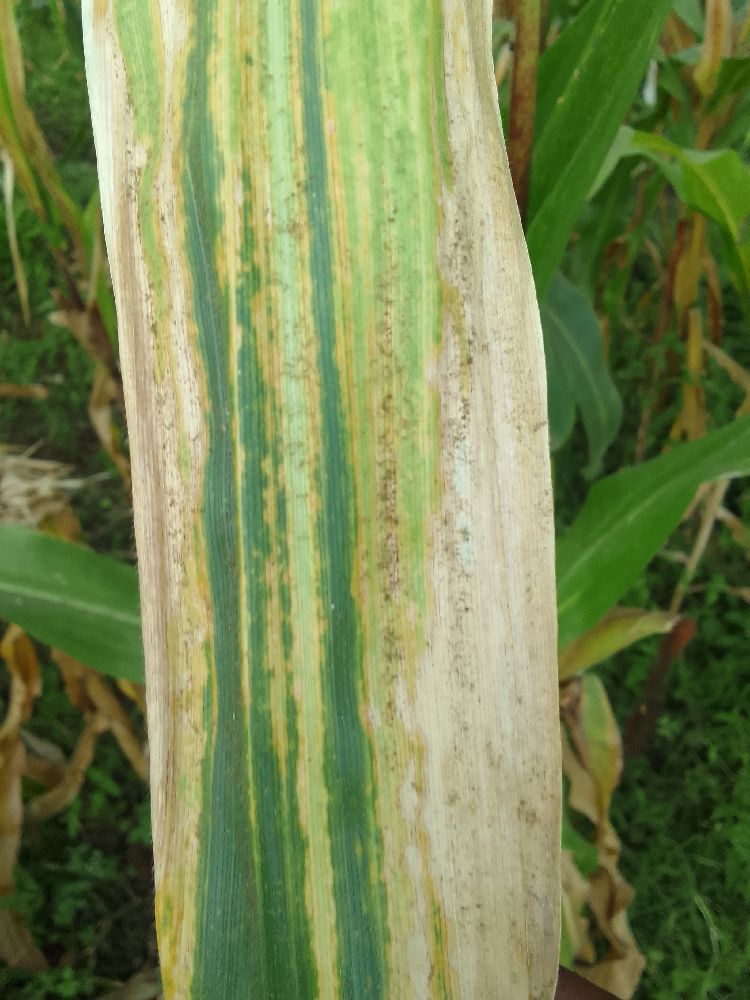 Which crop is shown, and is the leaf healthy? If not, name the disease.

maize, maize lethal necrosis
